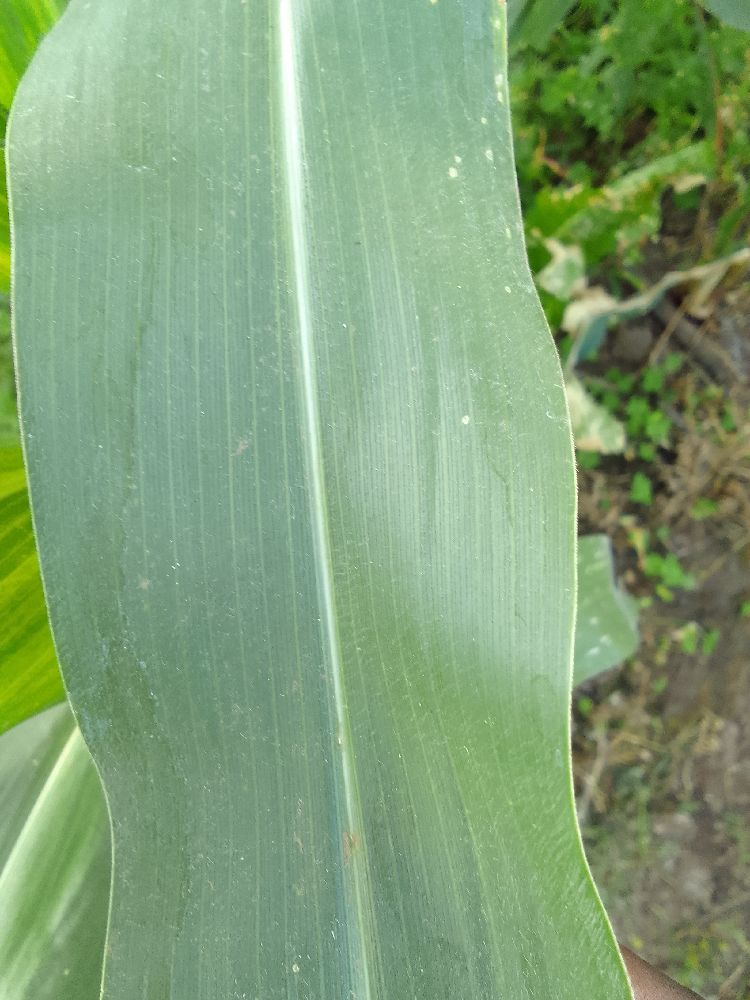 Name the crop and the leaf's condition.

maize, healthy
